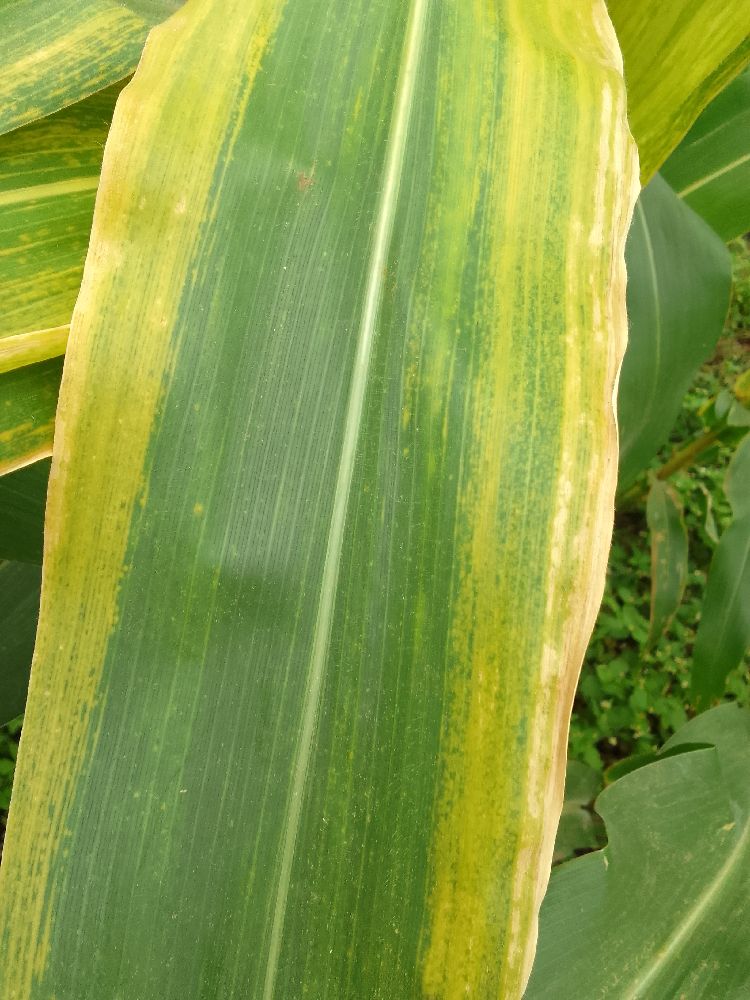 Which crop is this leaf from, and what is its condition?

maize, maize lethal necrosis
